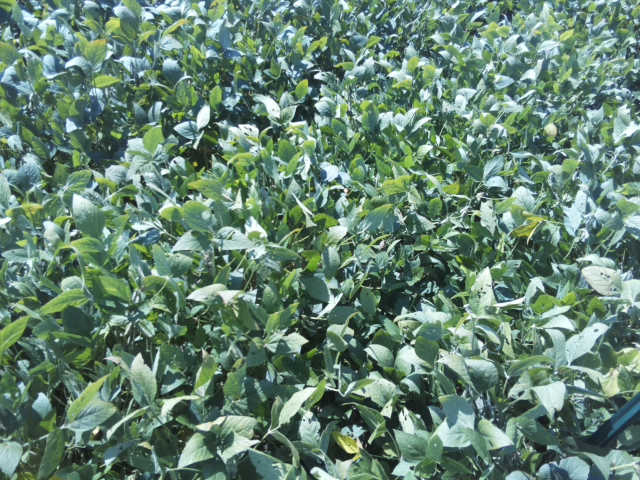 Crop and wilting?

soybean, slight leaflet or petiole turgor loss in upper canopy
